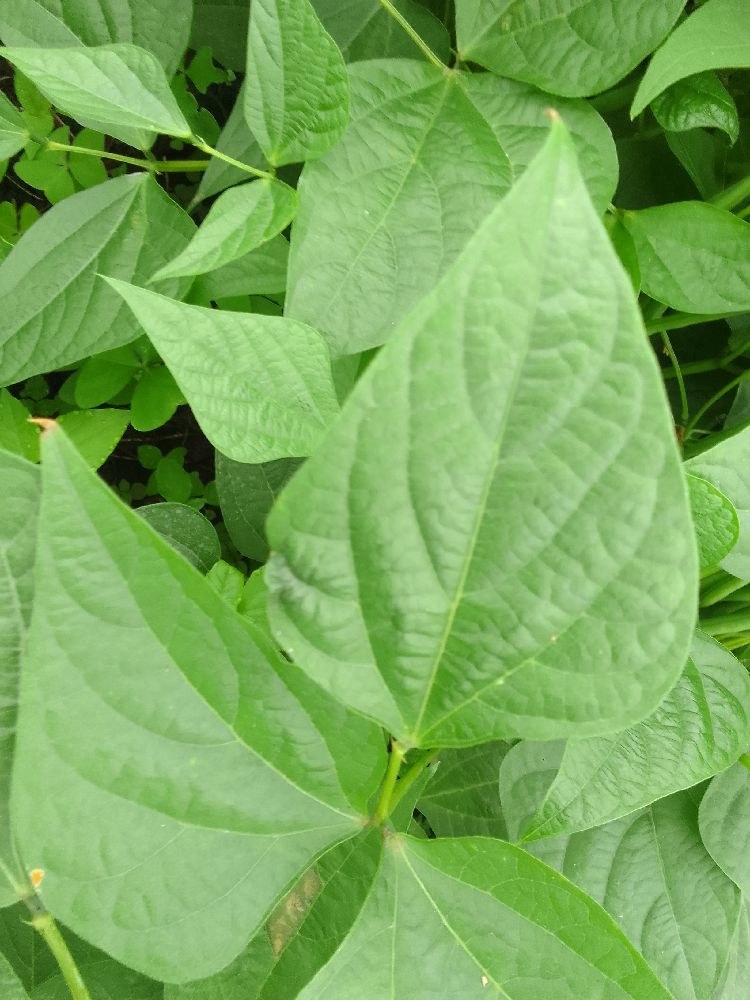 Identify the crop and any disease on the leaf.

common bean, healthy
